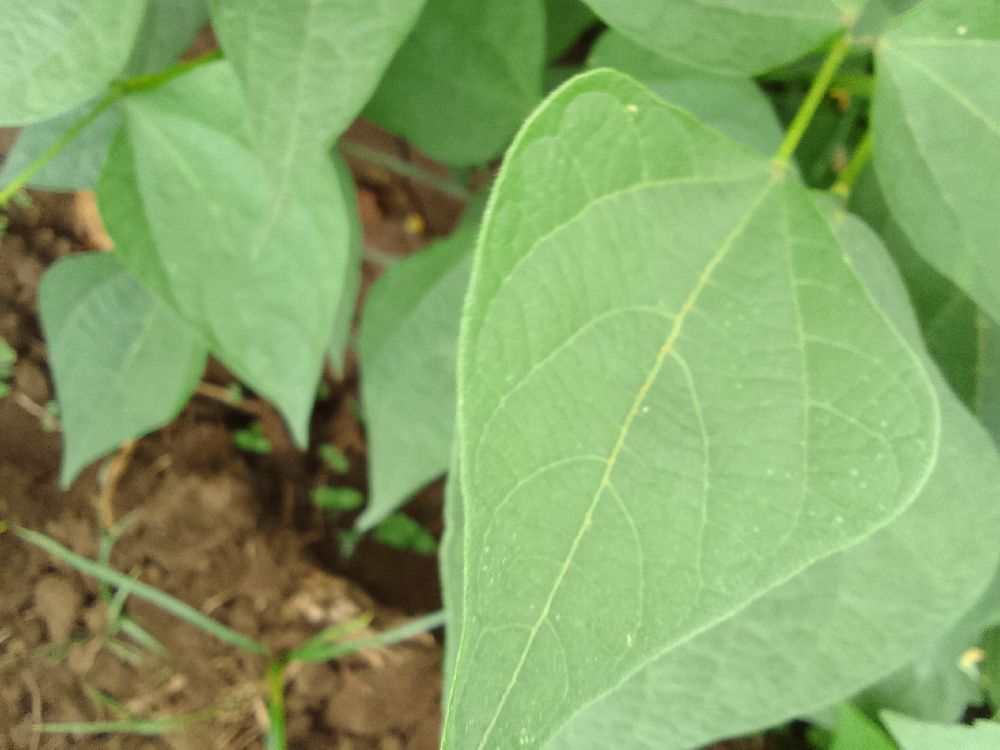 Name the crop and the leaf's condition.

common bean, healthy
